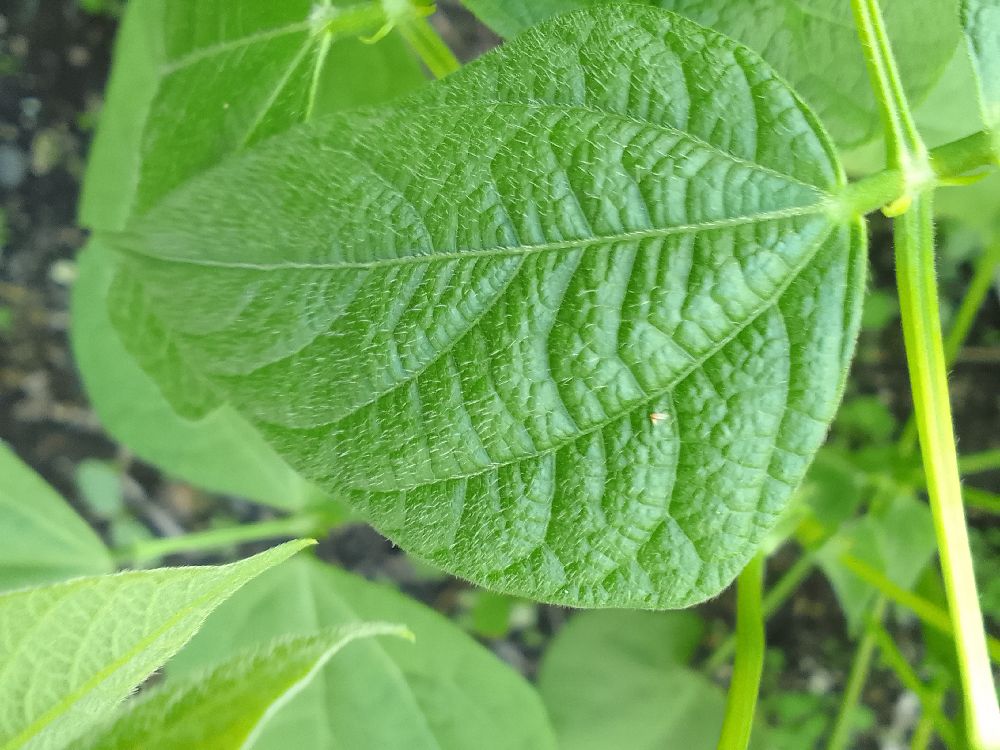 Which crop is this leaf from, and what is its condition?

common bean, healthy
